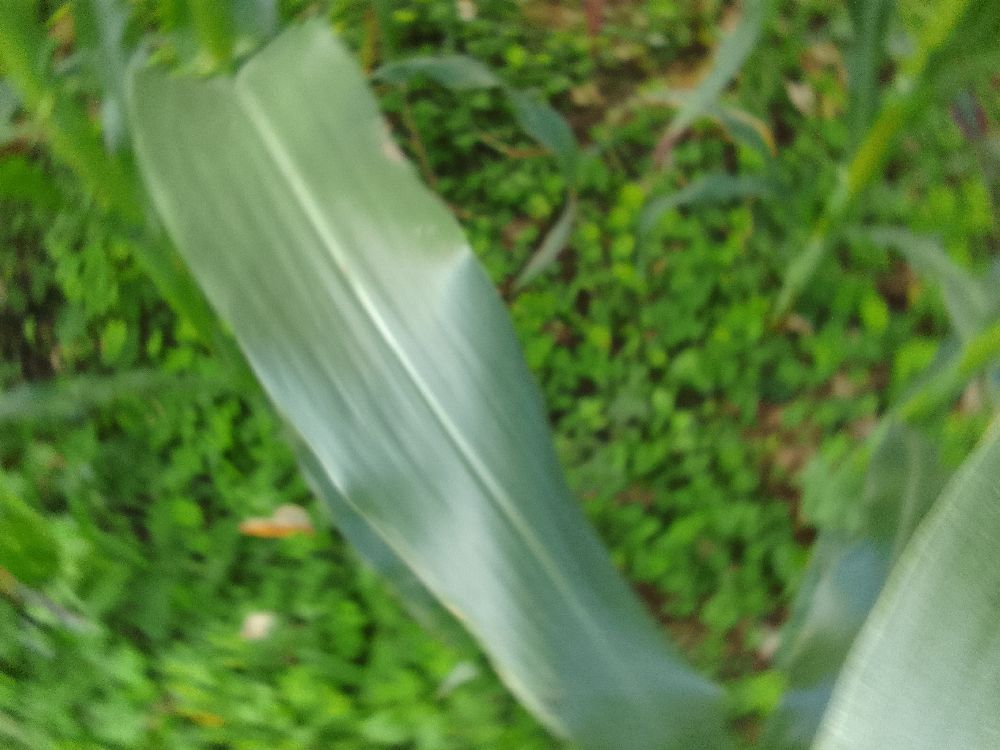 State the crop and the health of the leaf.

maize, healthy
